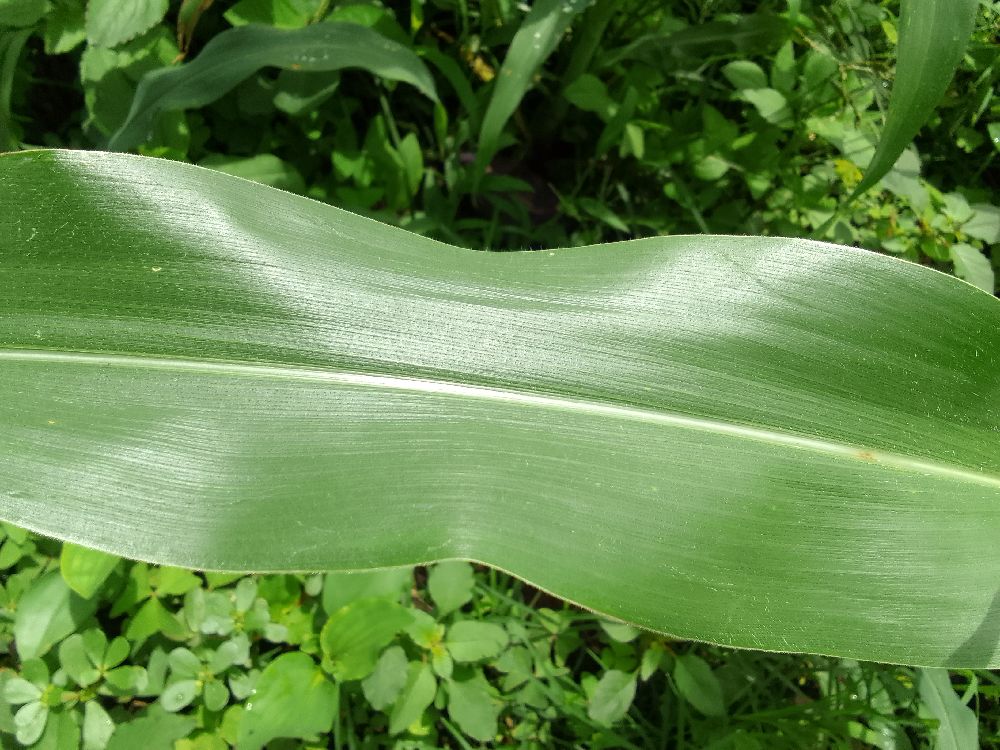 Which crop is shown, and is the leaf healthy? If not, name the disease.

maize, healthy
